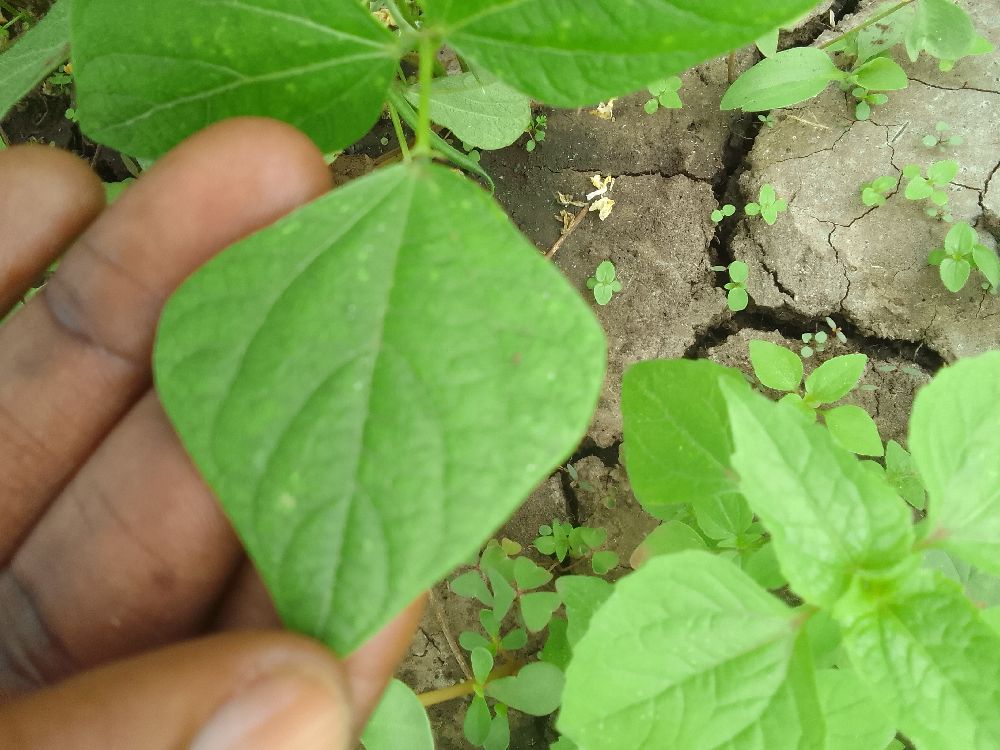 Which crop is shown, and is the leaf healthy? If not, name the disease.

common bean, healthy
